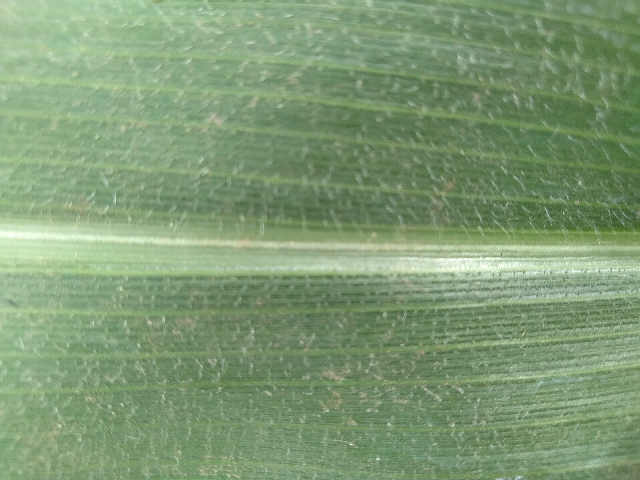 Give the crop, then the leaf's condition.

maize, healthy
